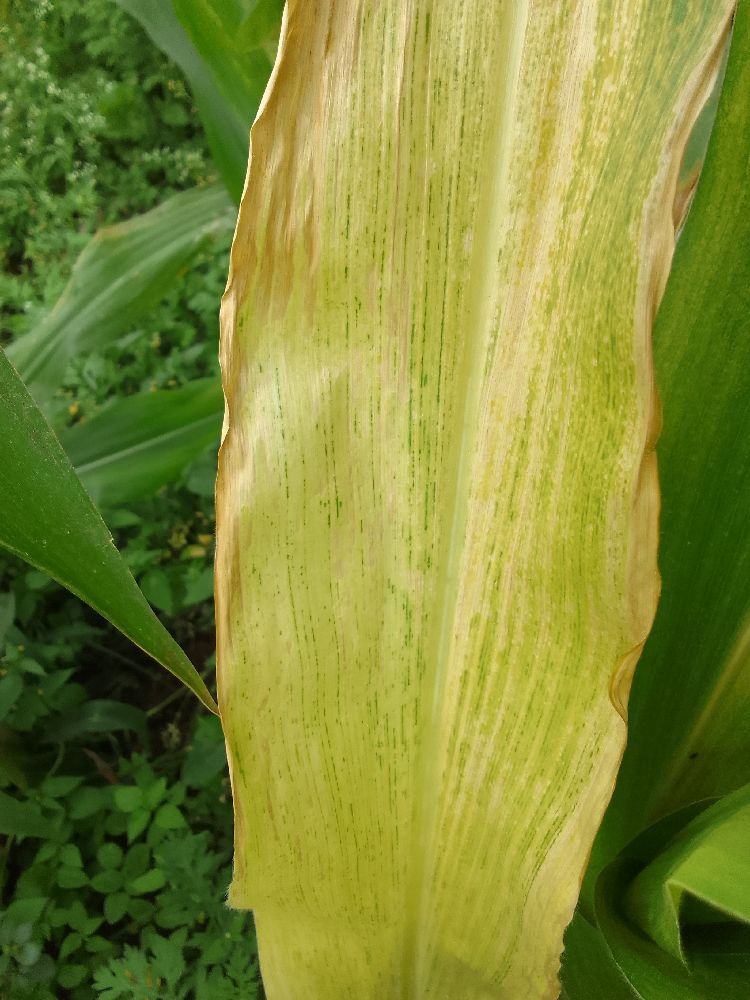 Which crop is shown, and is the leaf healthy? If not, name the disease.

maize, maize lethal necrosis
